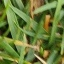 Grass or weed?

grass
